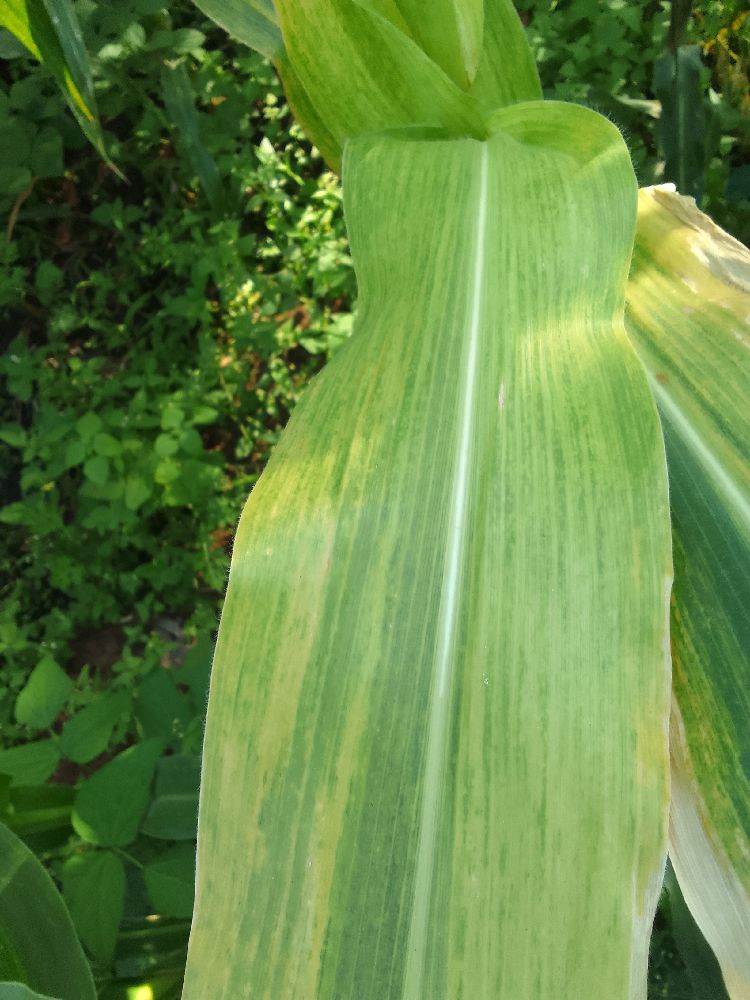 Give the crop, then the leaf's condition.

maize, maize lethal necrosis
